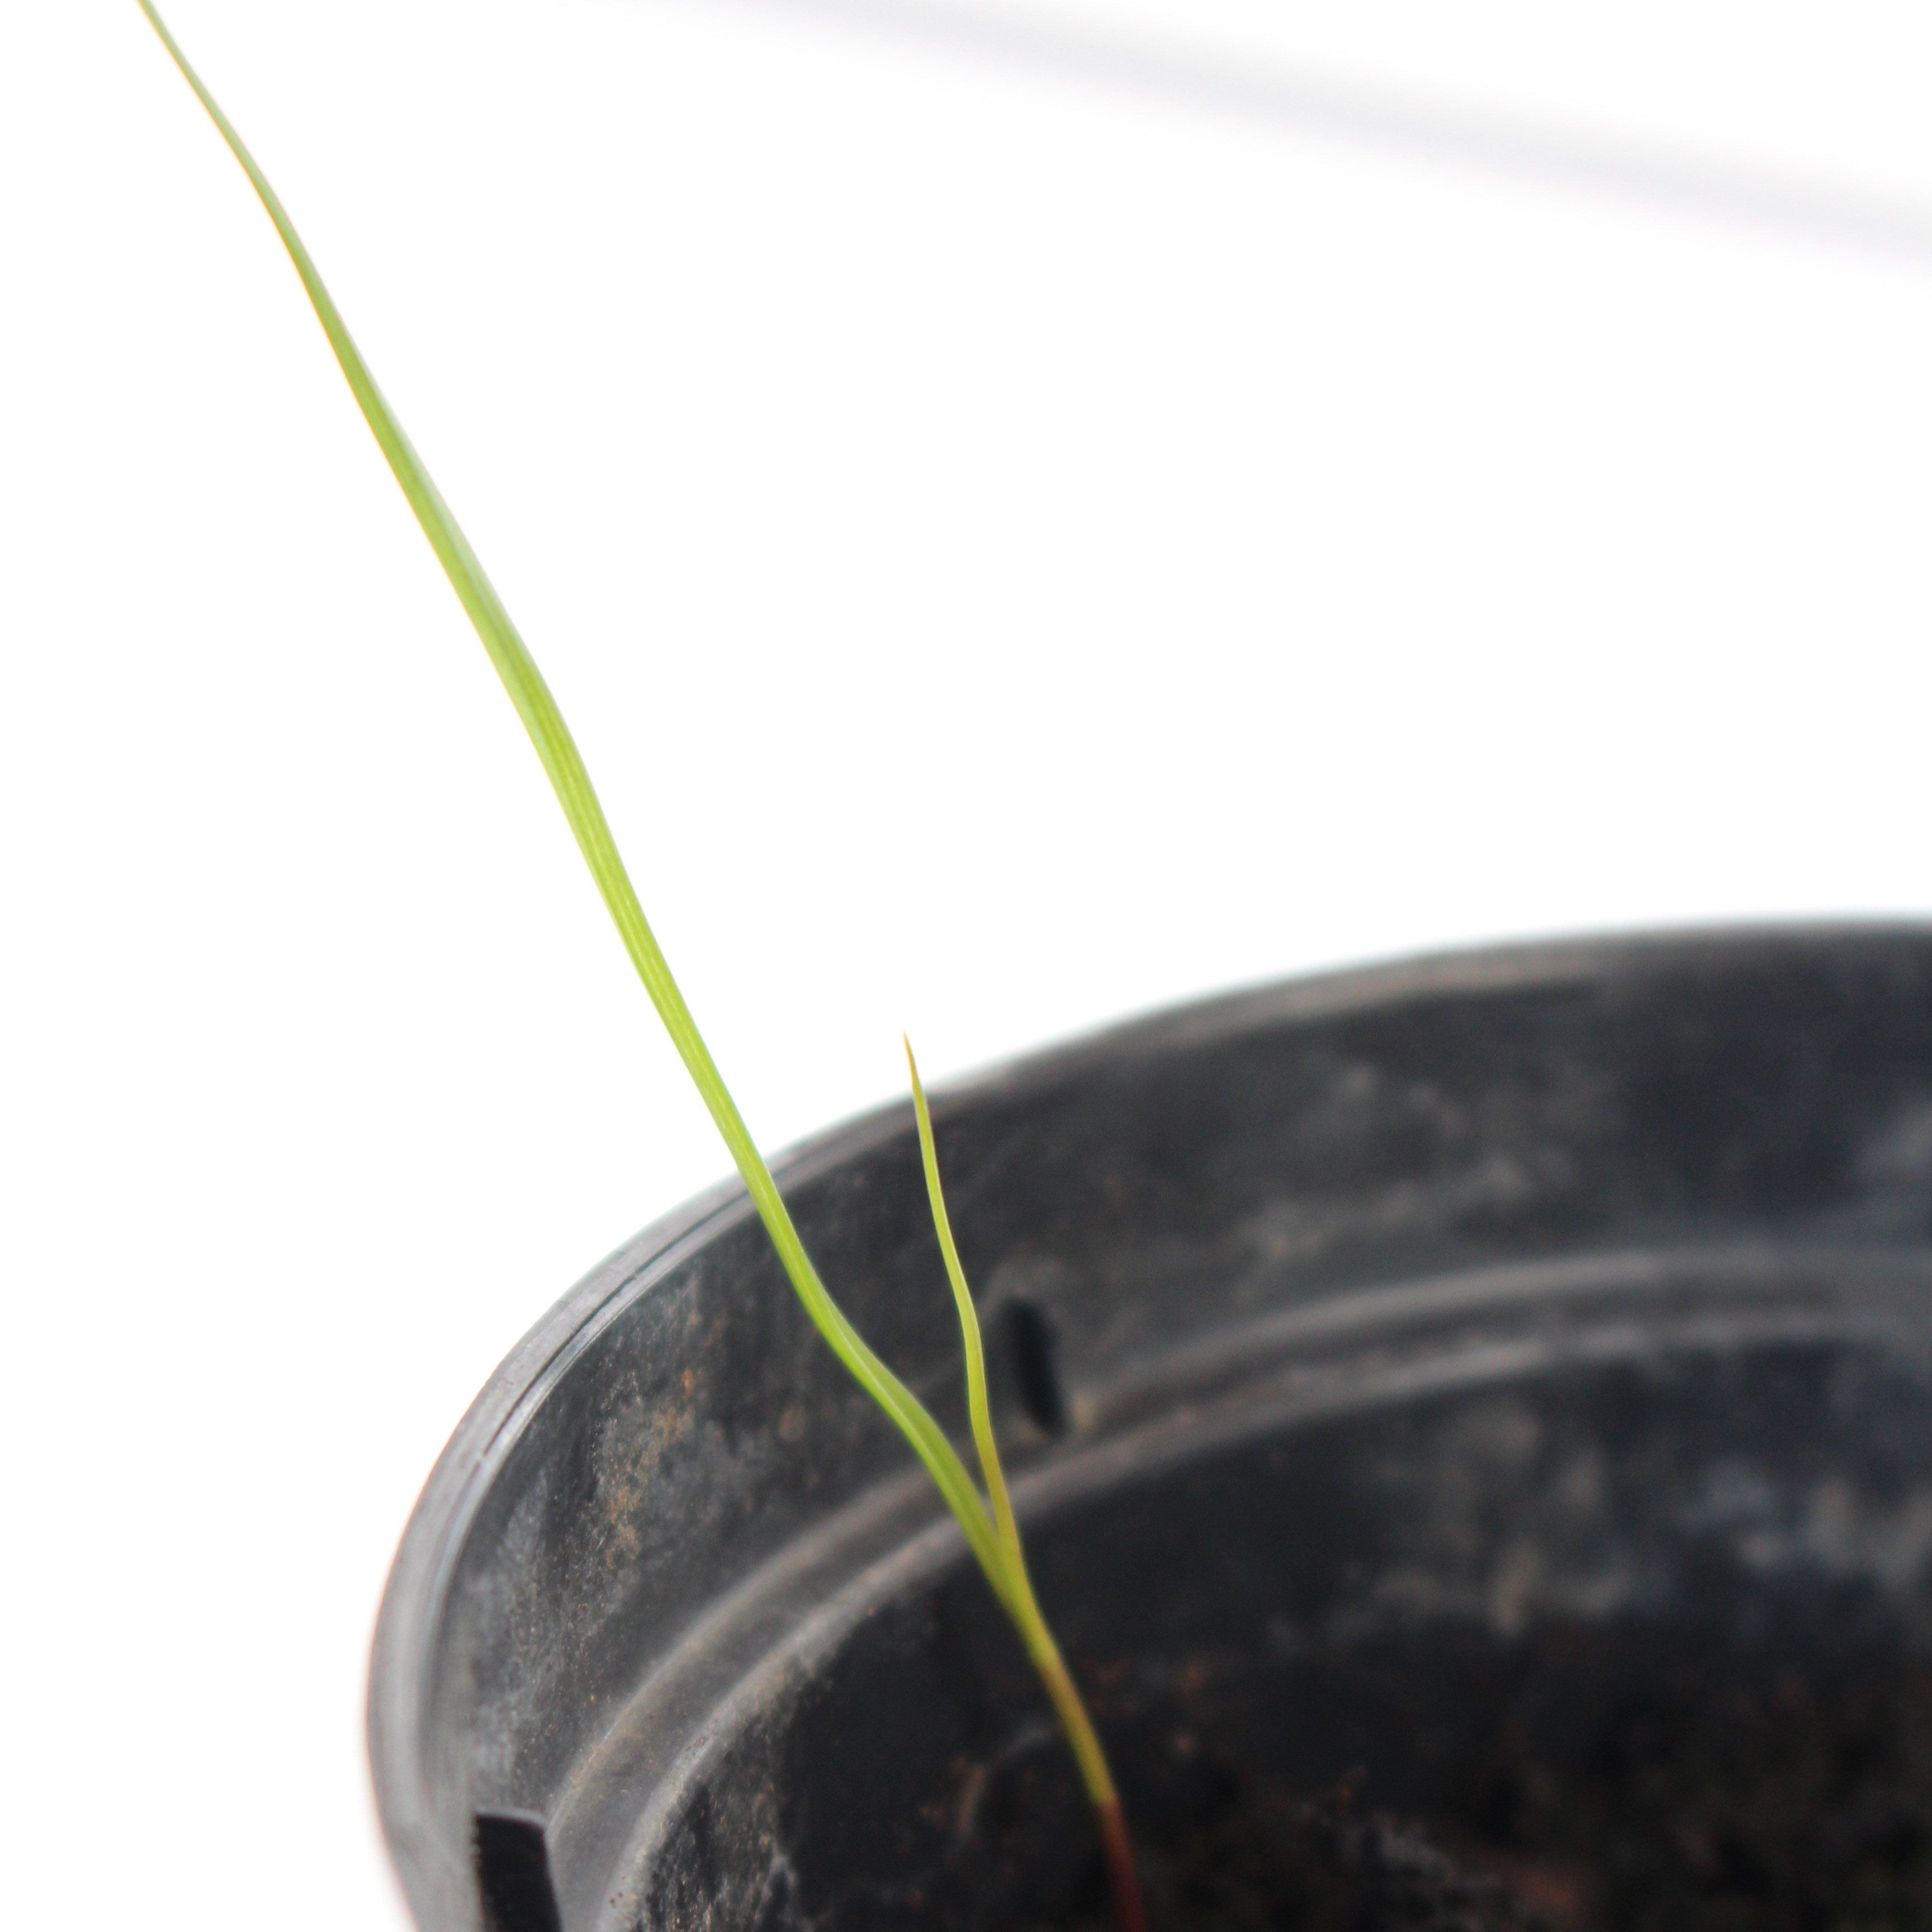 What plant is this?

Lolium multiflorum
